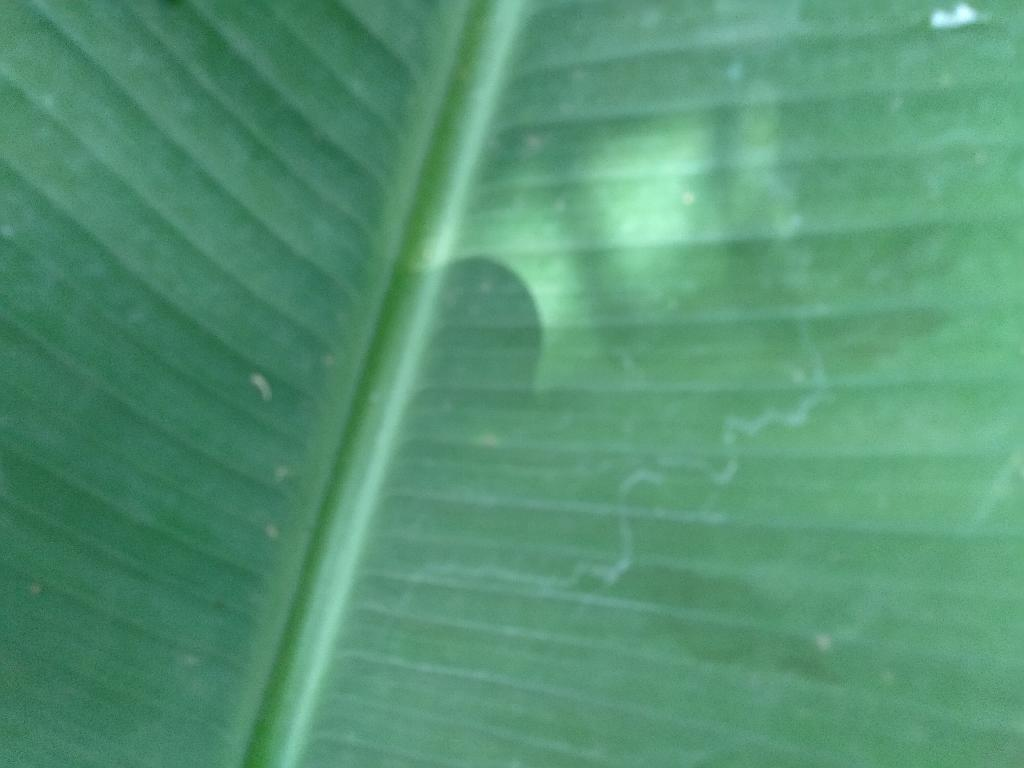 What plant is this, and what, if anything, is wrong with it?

banana, healthy
